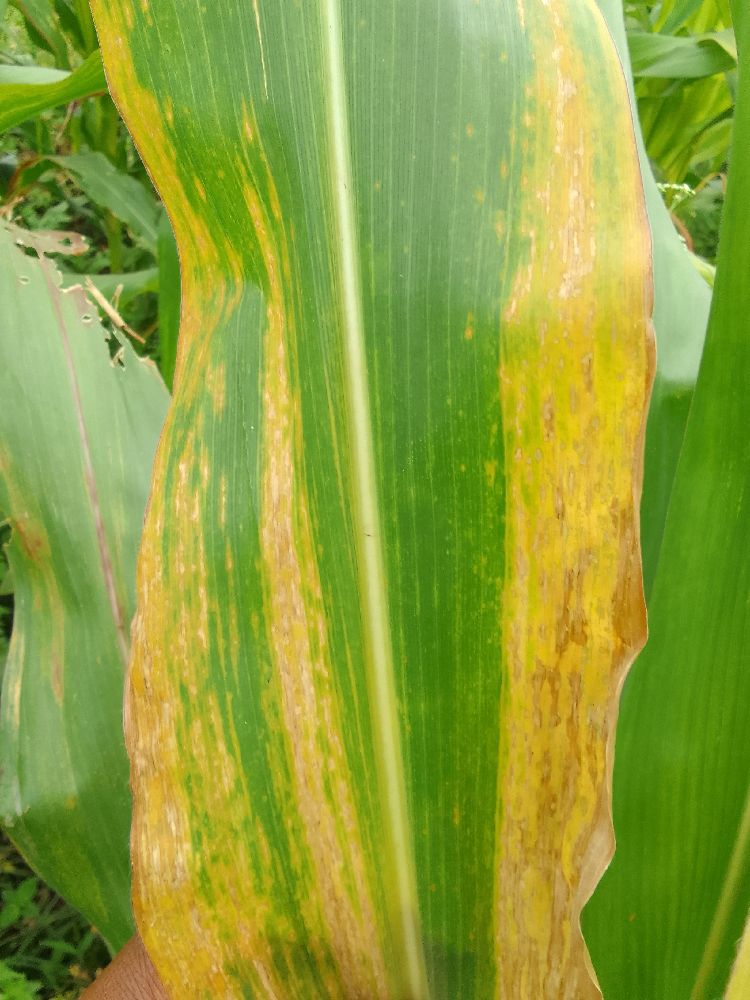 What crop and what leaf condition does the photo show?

maize, maize lethal necrosis
